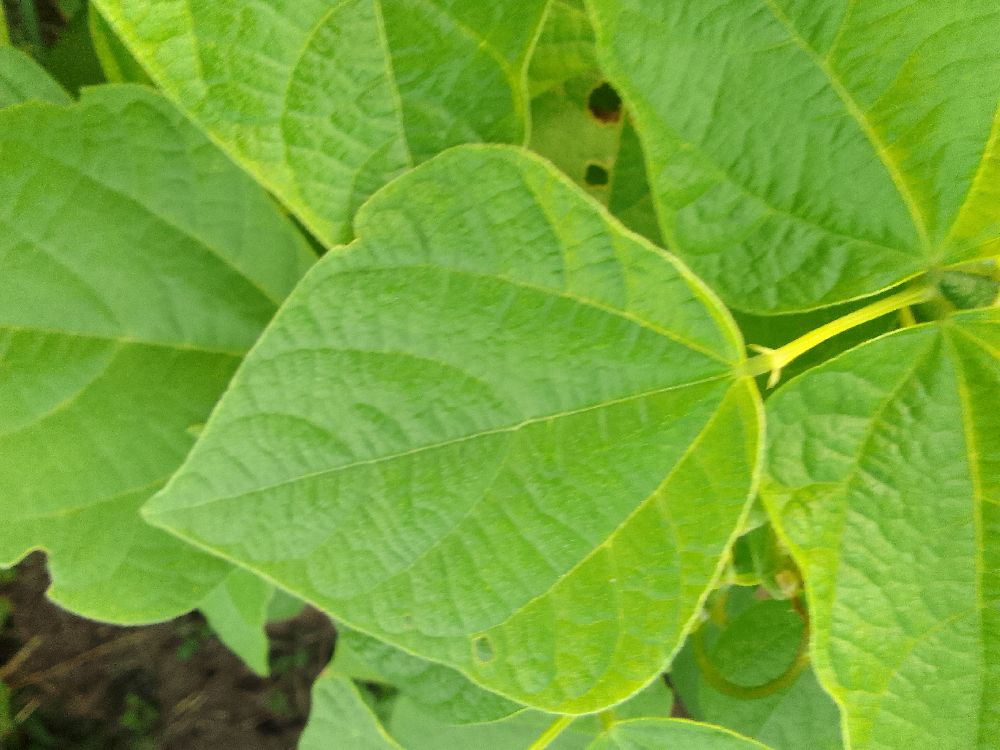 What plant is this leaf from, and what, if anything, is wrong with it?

common bean, healthy
